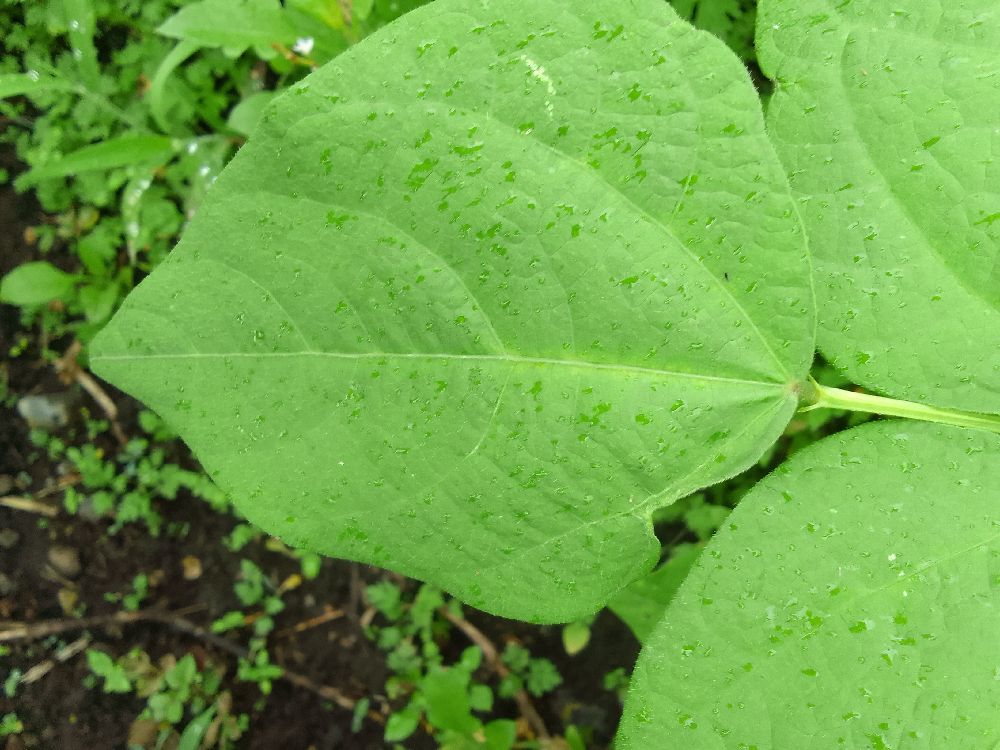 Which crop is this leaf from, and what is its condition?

common bean, healthy
